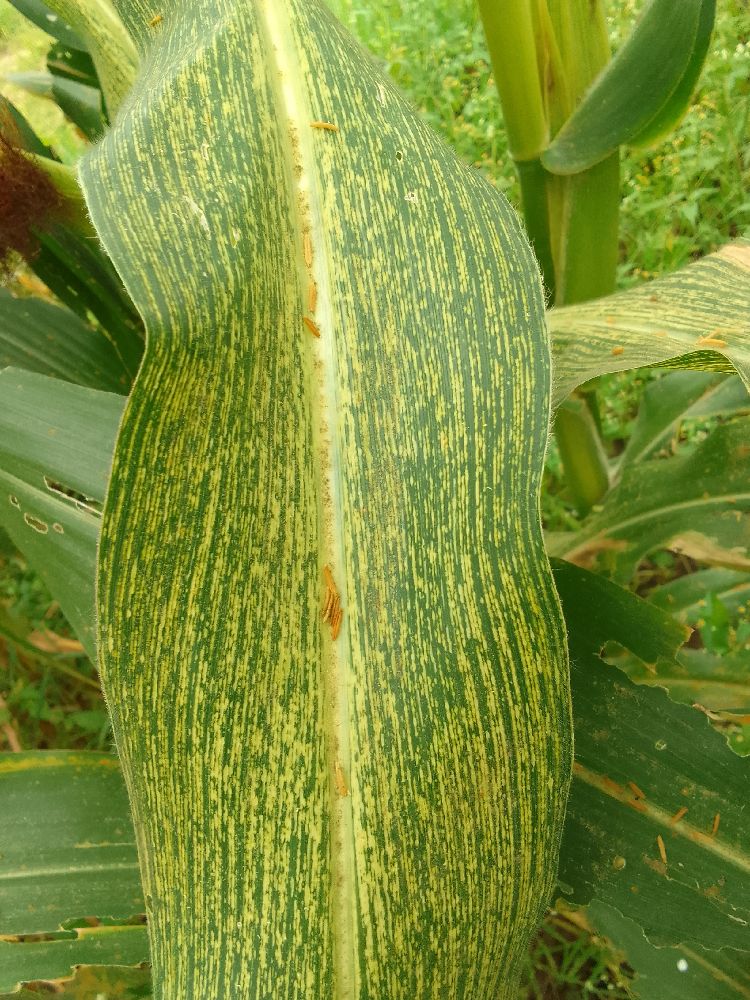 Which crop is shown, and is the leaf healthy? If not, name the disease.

maize, maize streak virus
